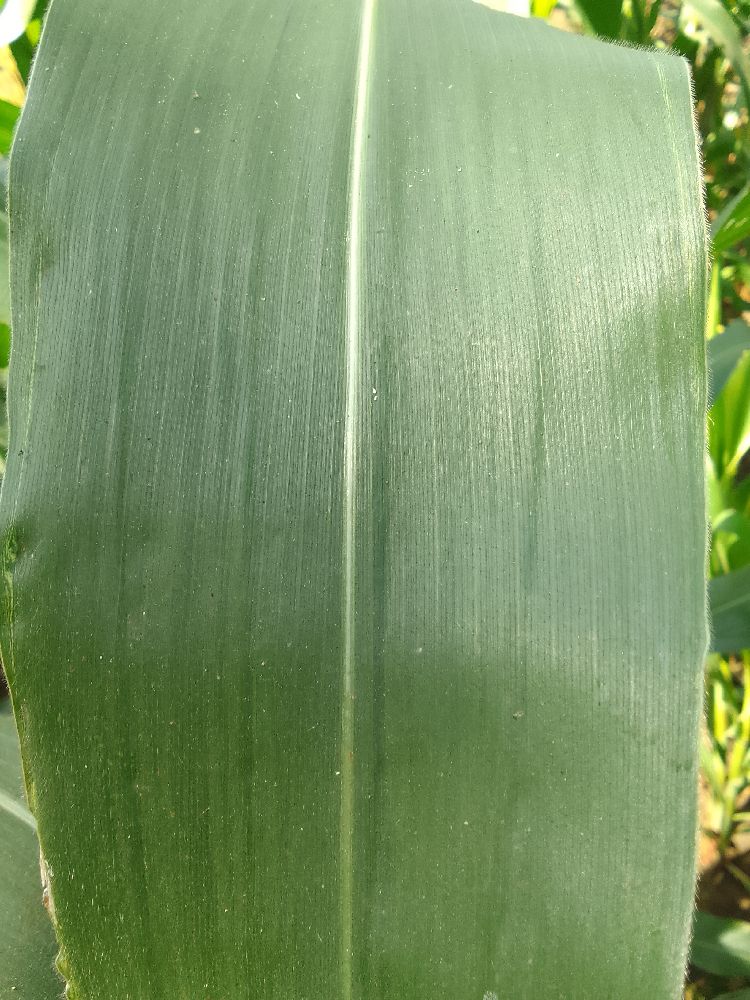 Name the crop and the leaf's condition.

maize, healthy
